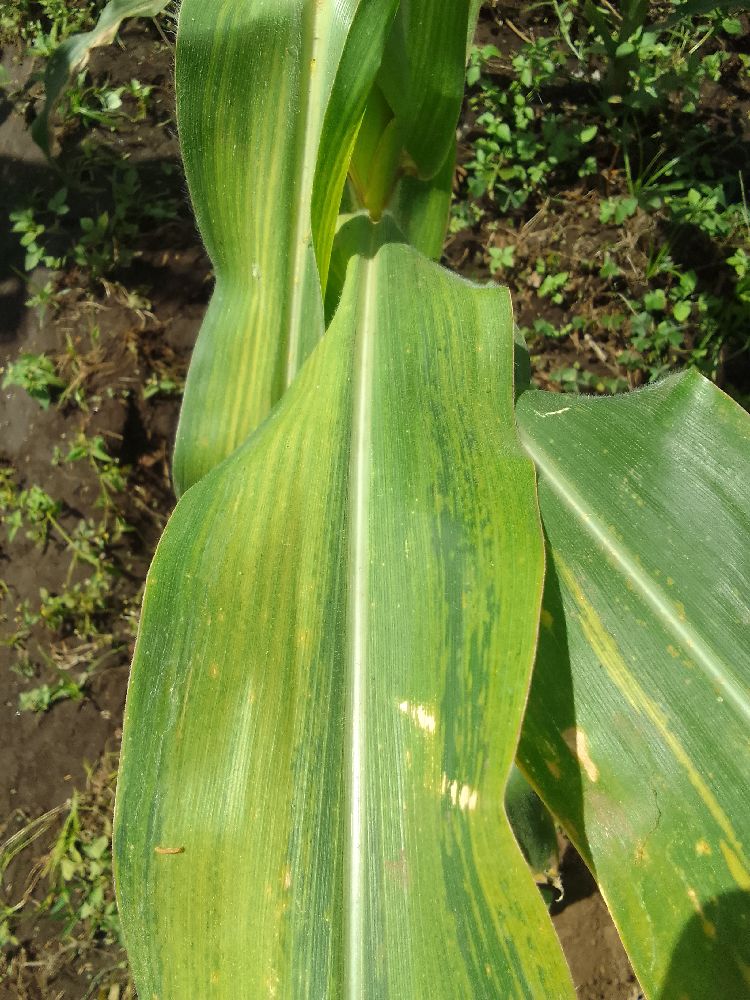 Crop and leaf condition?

maize, maize lethal necrosis
